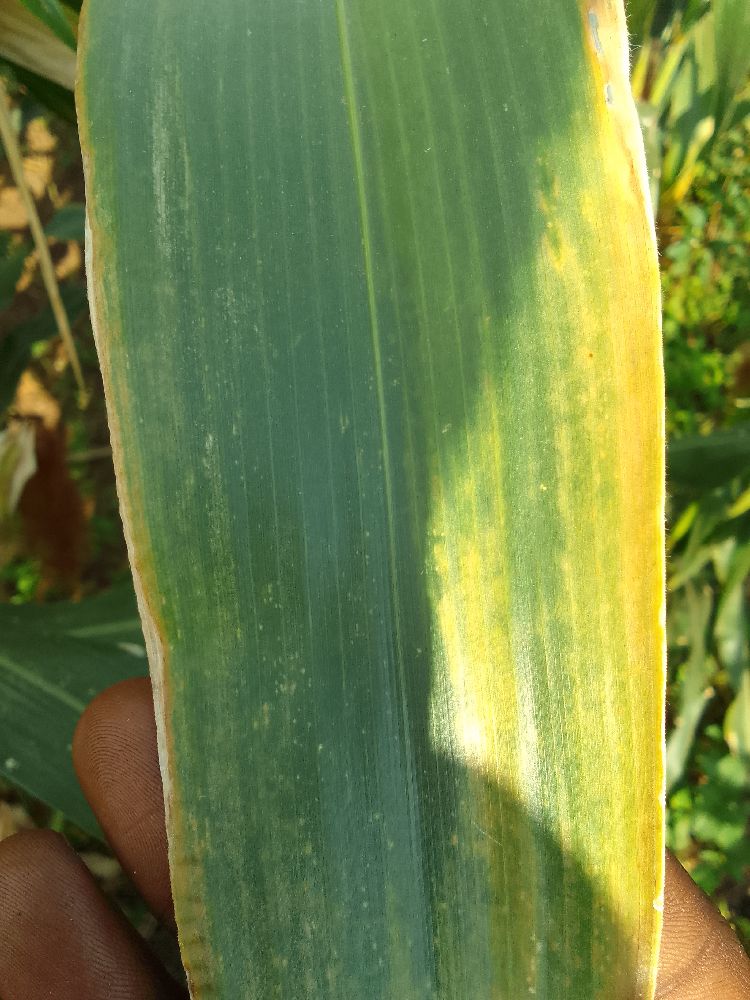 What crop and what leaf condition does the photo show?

maize, maize lethal necrosis
